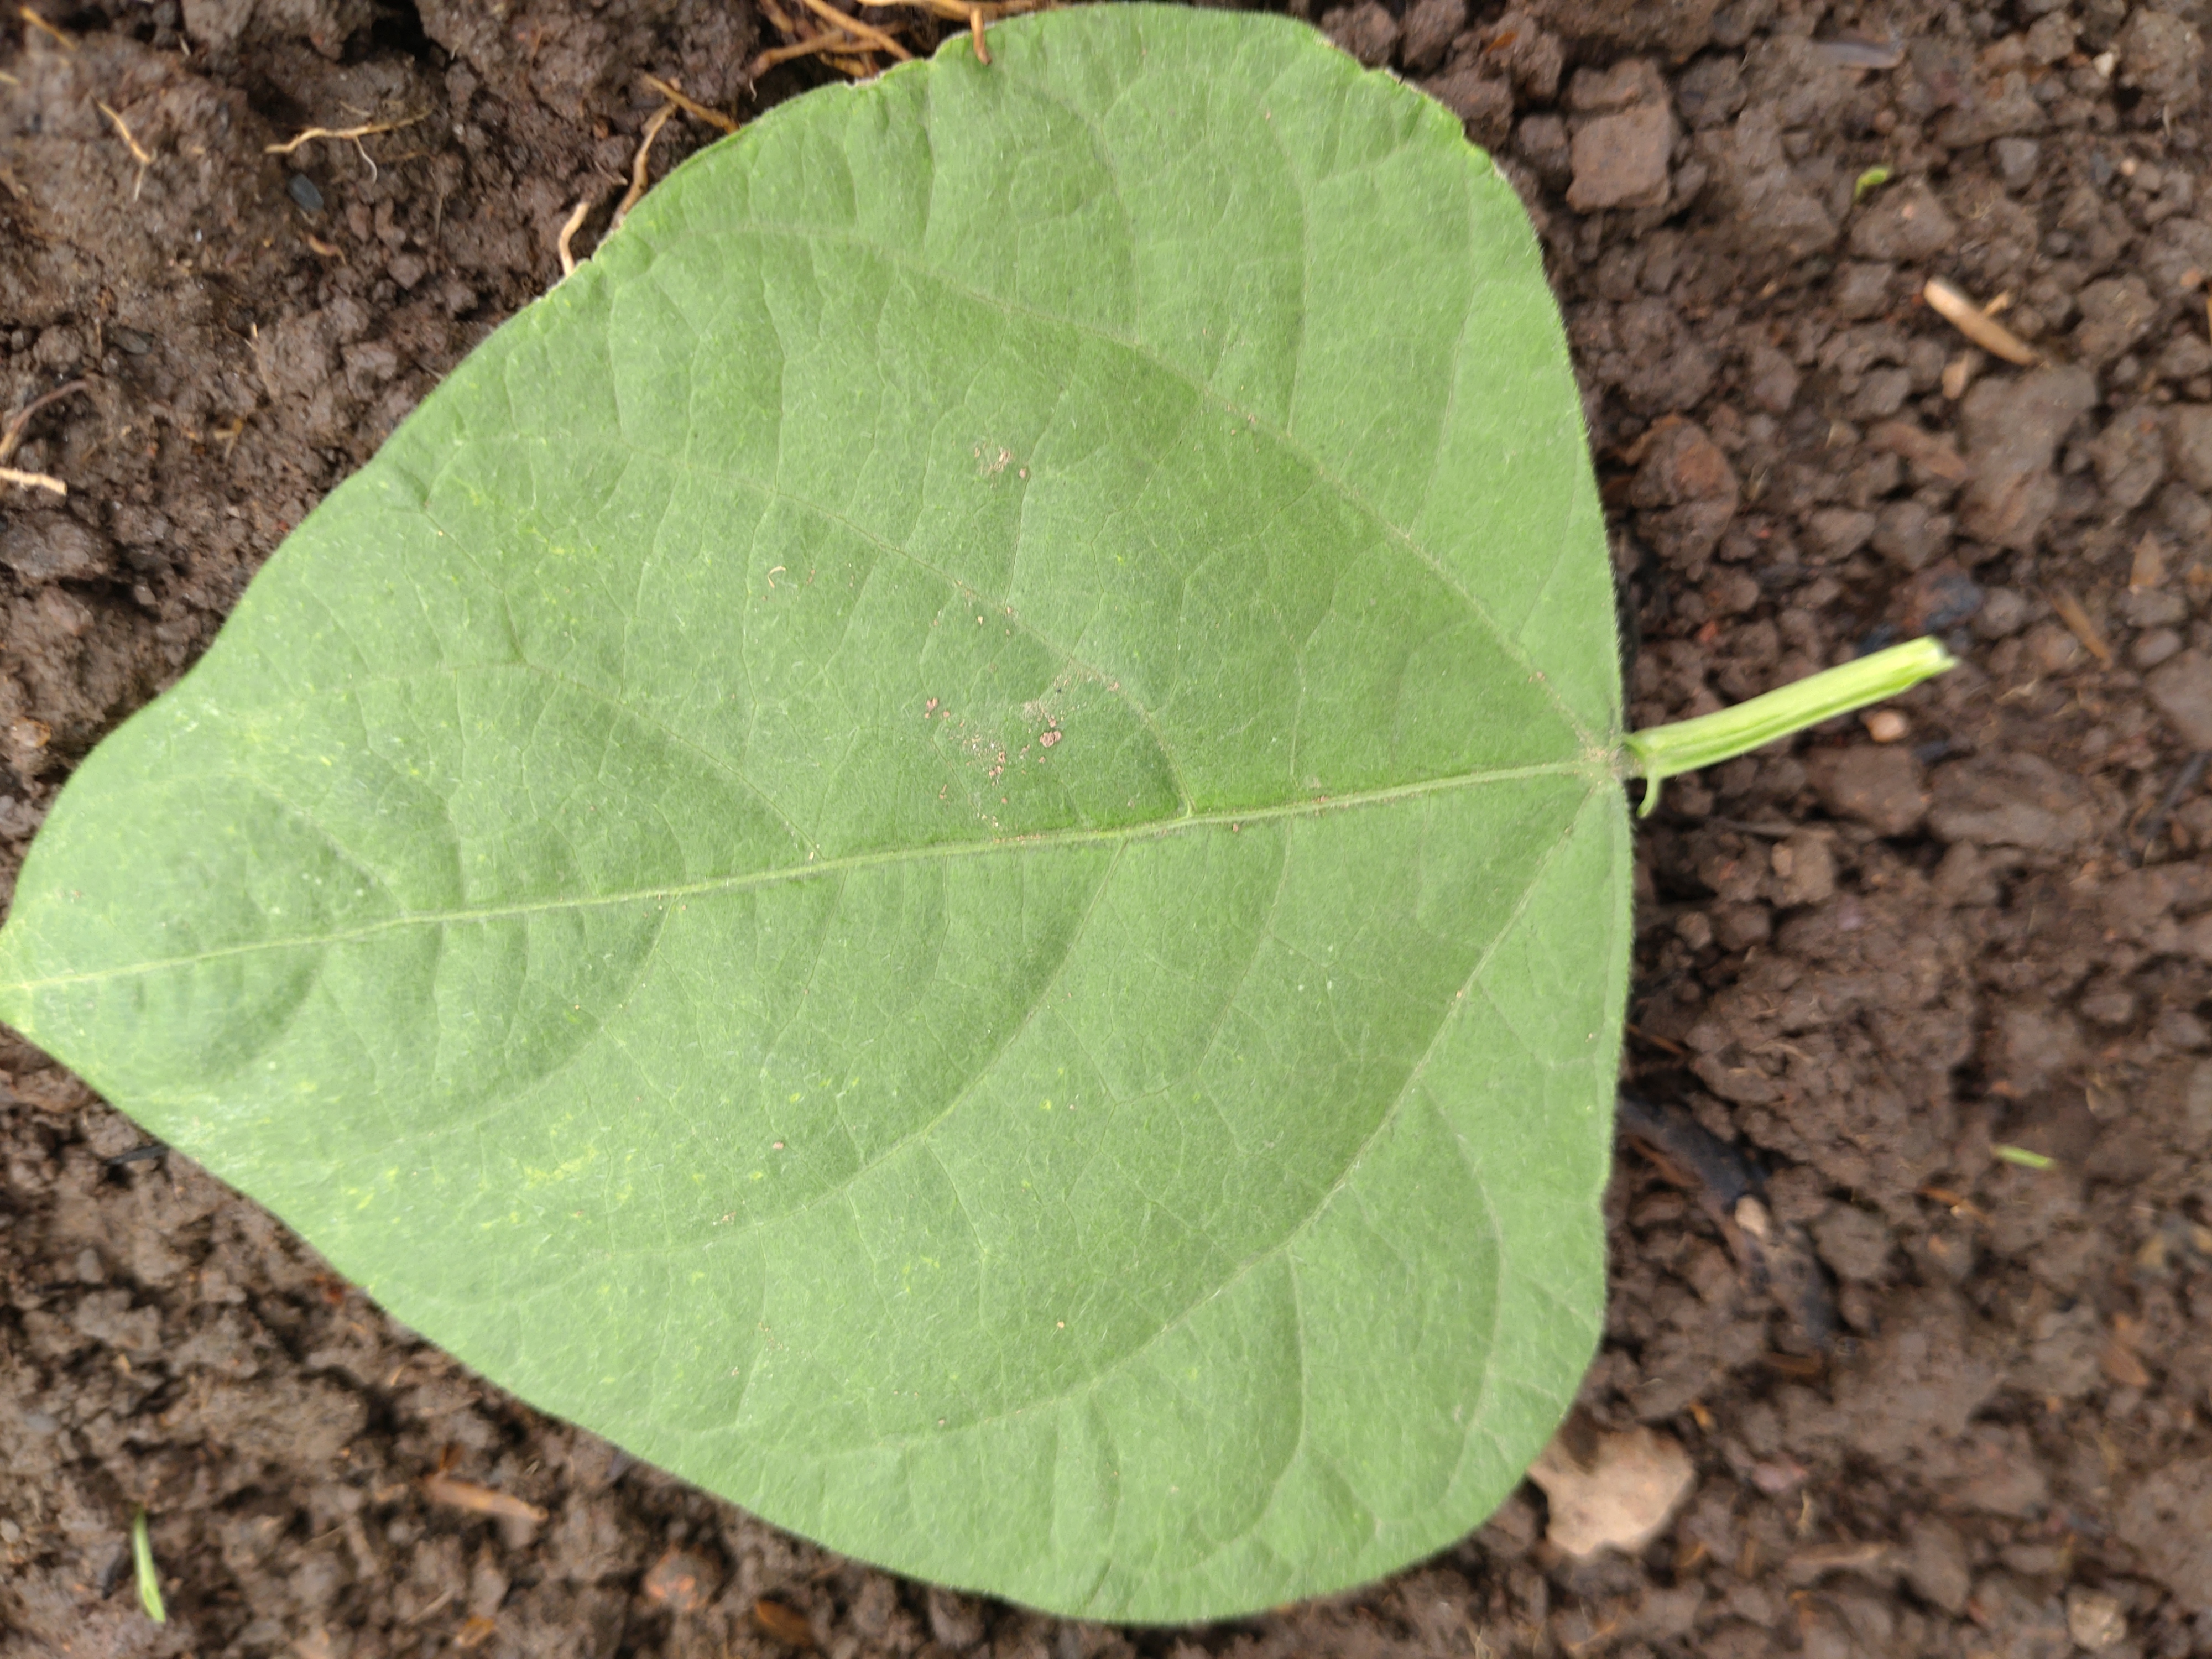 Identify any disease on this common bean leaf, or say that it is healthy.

healthy
